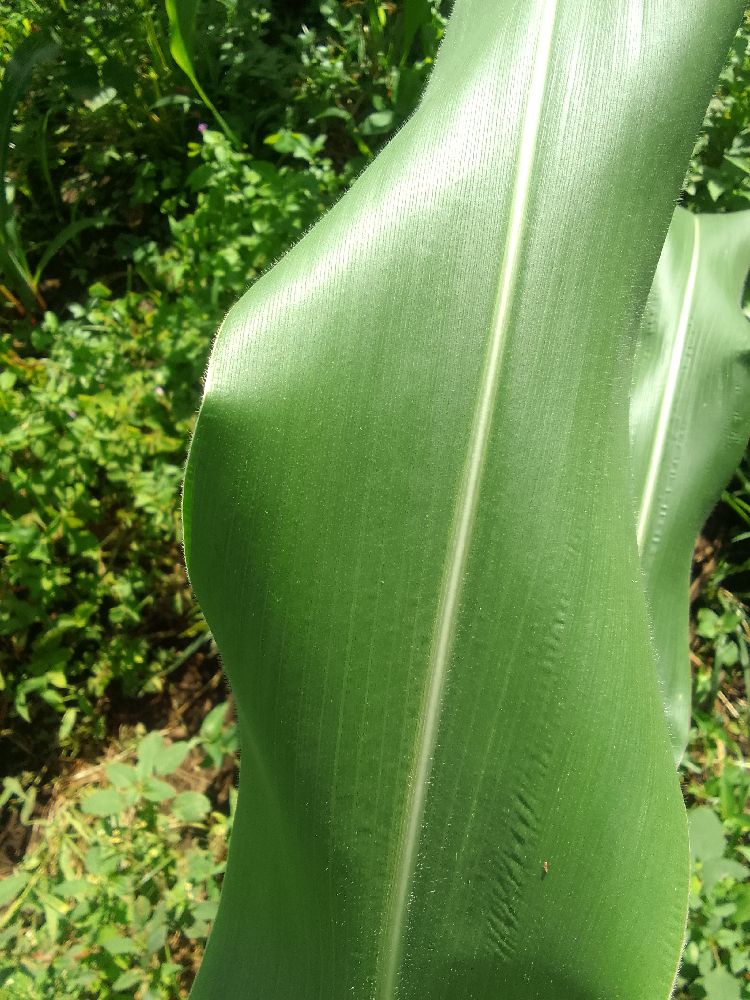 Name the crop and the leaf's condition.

maize, healthy
